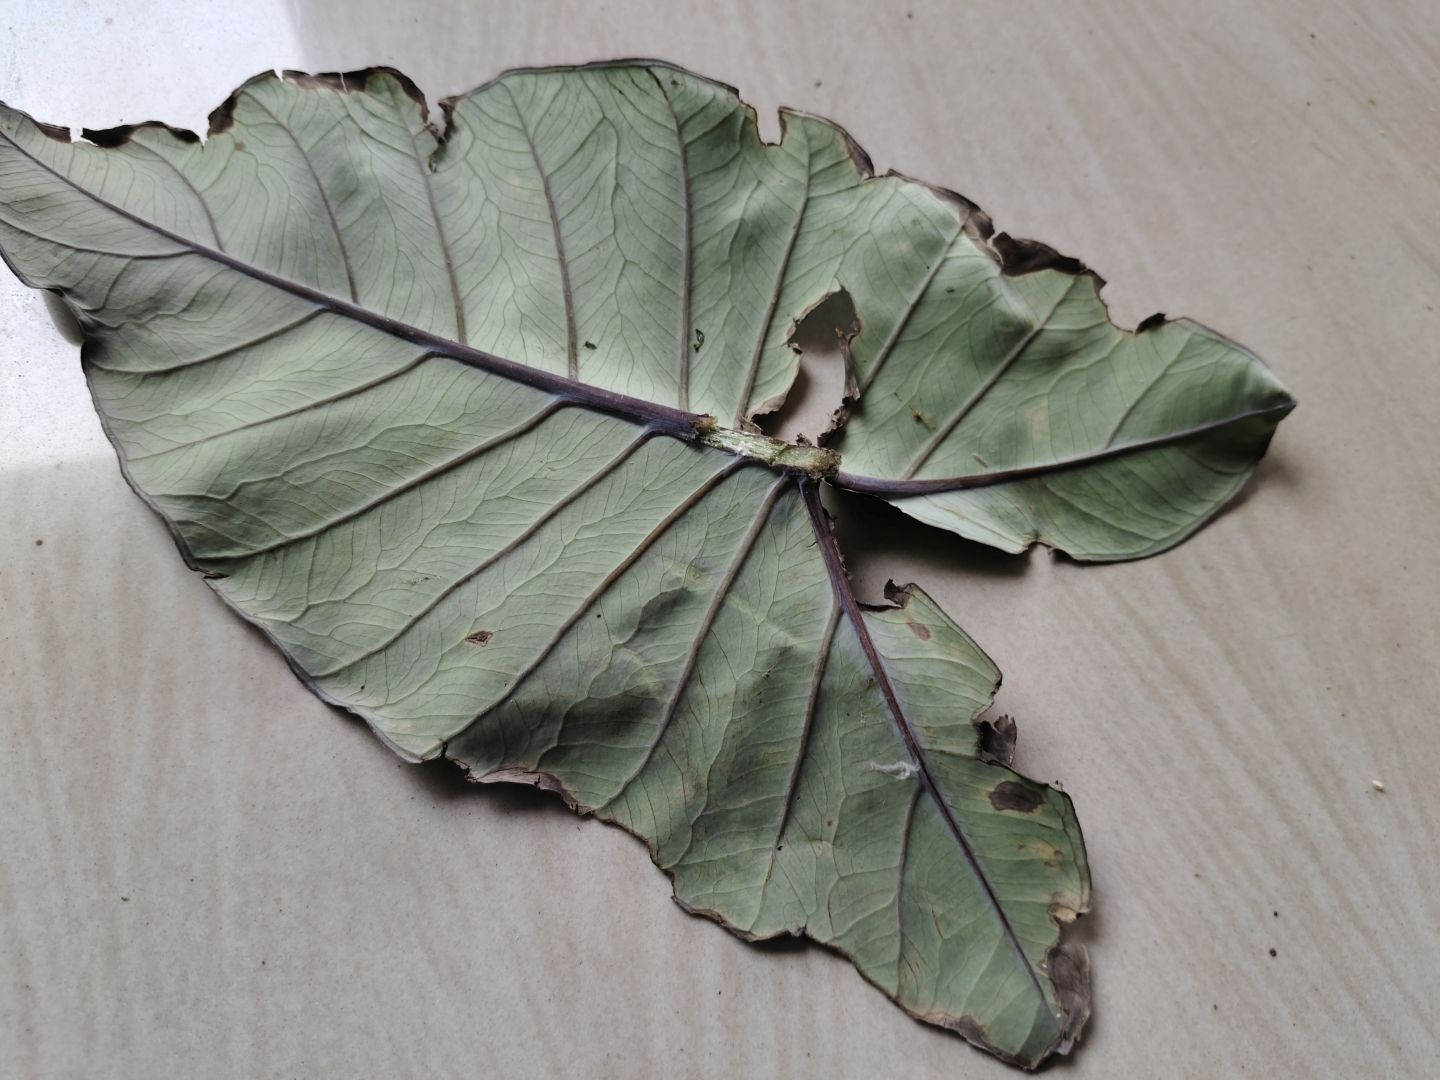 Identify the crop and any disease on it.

taro, leaf blight
